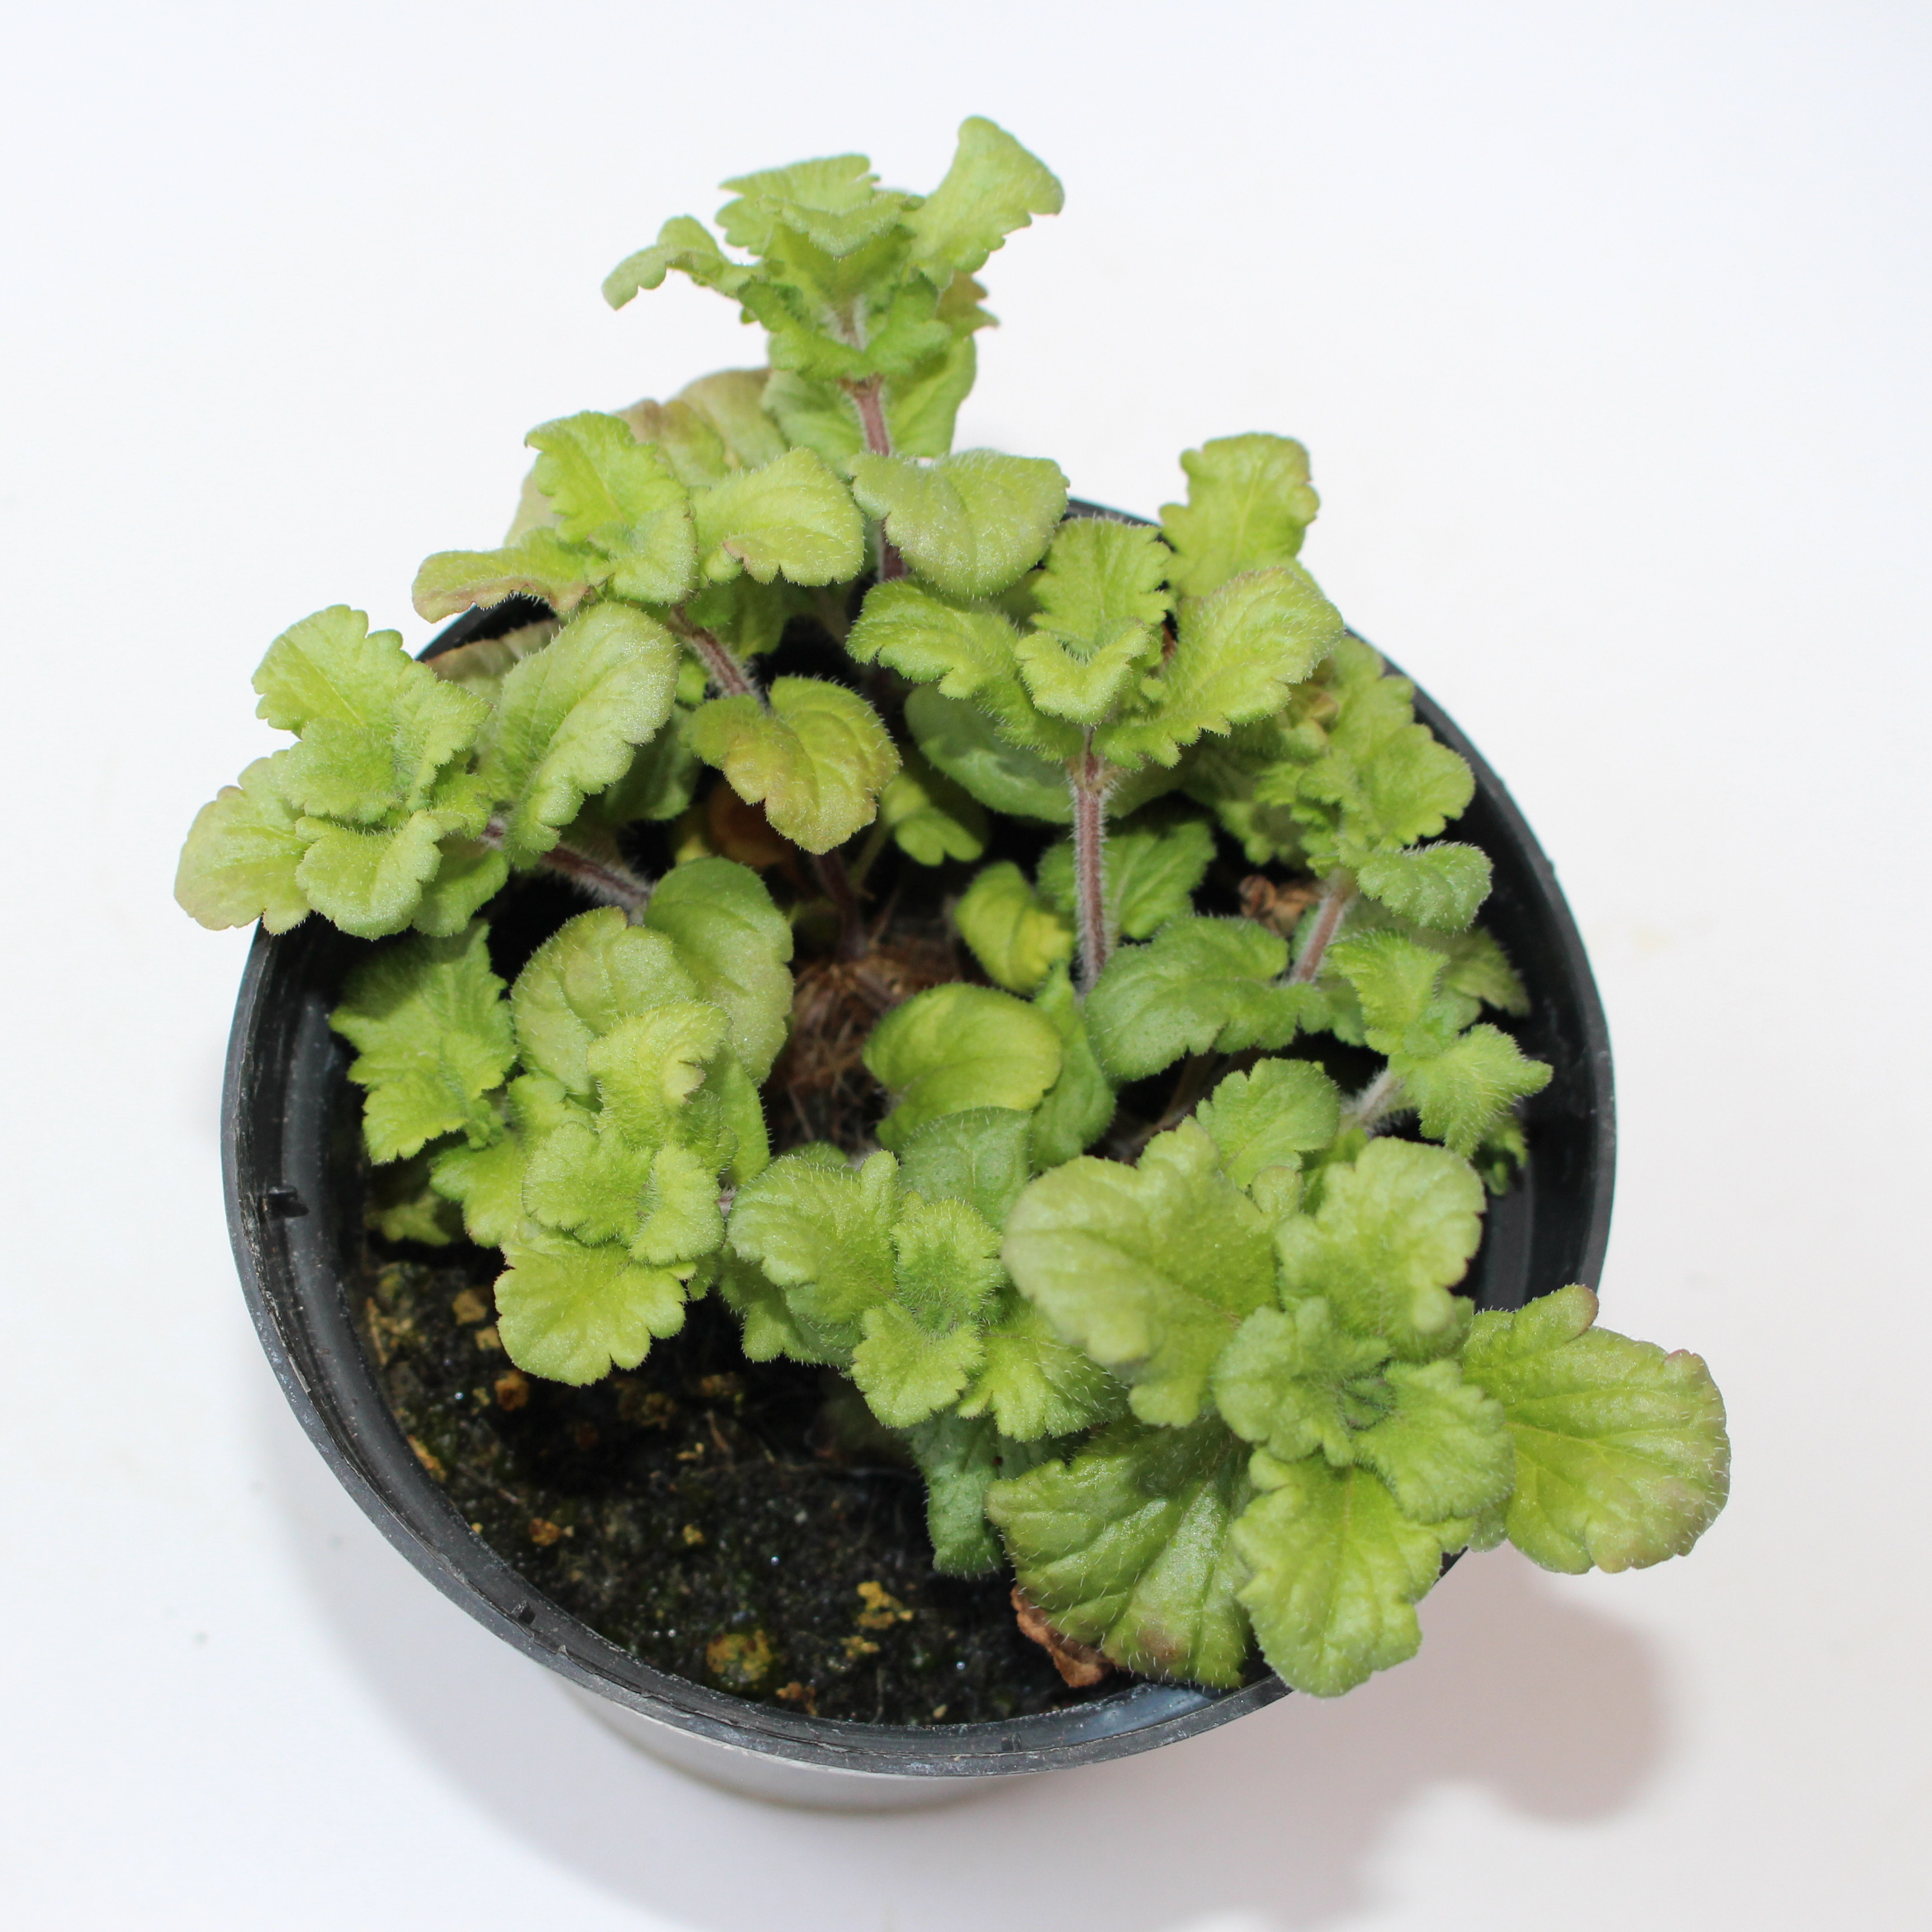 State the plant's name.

Veronica persica
